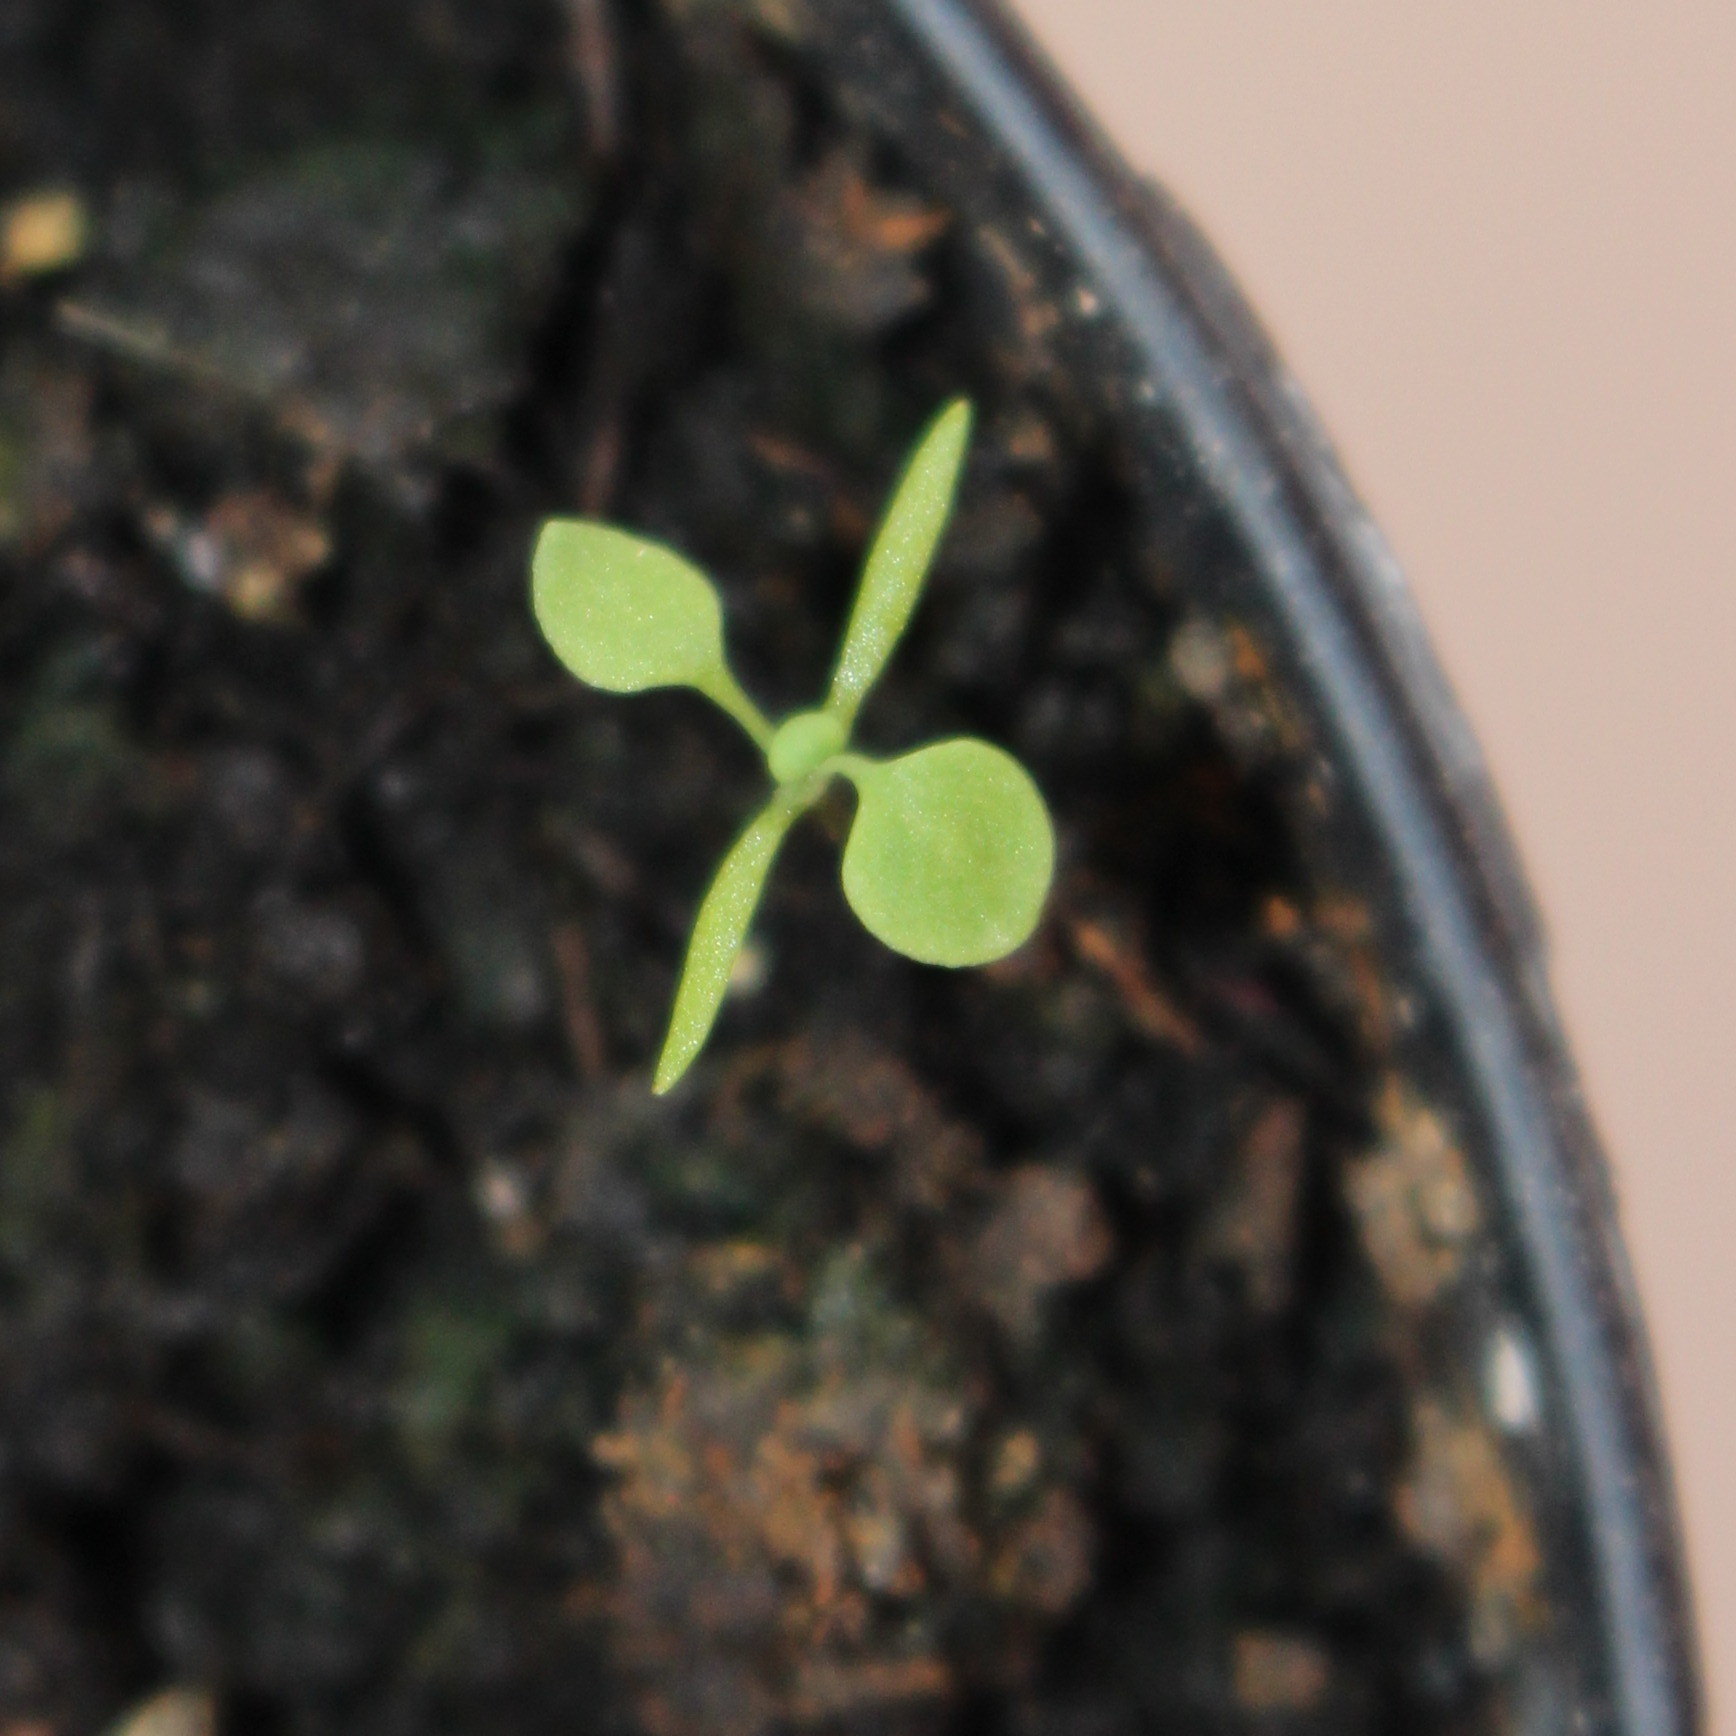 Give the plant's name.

Papaver rhoeas
